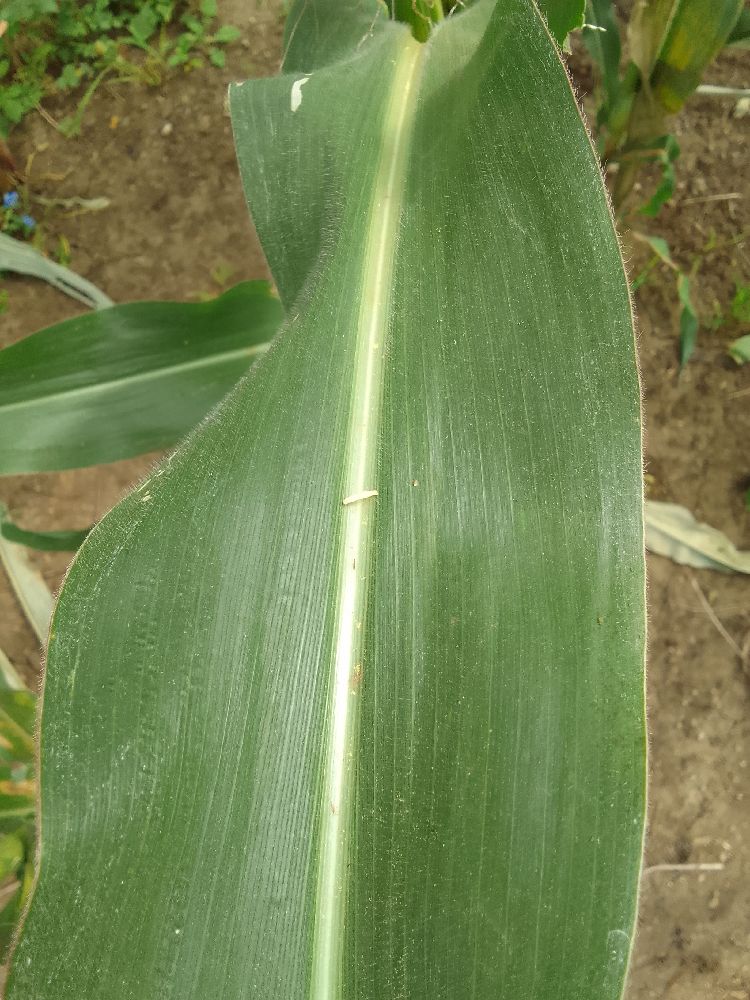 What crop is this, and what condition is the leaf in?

maize, healthy
